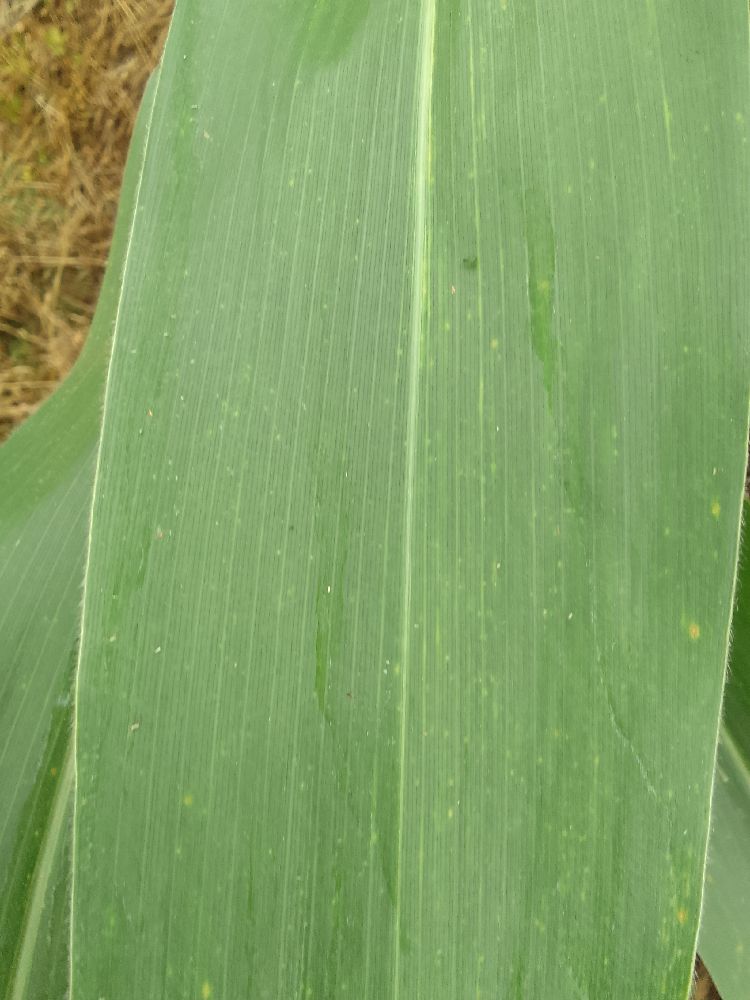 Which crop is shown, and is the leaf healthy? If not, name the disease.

maize, healthy
